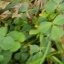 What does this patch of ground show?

unstructured weed
